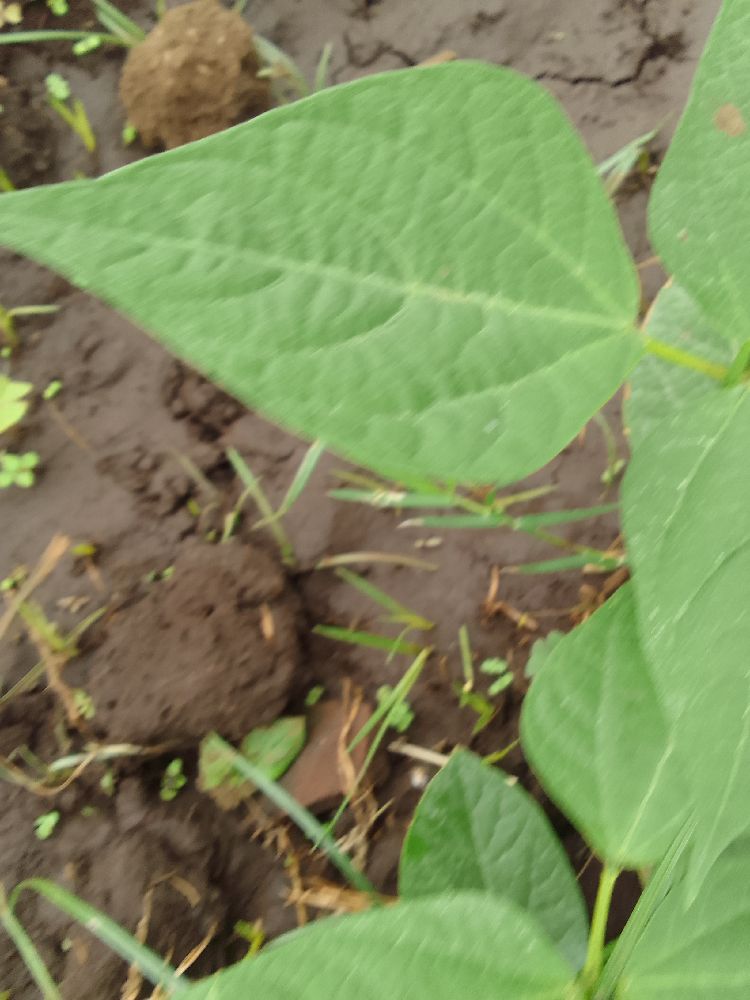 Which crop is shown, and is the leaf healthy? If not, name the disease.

common bean, healthy
